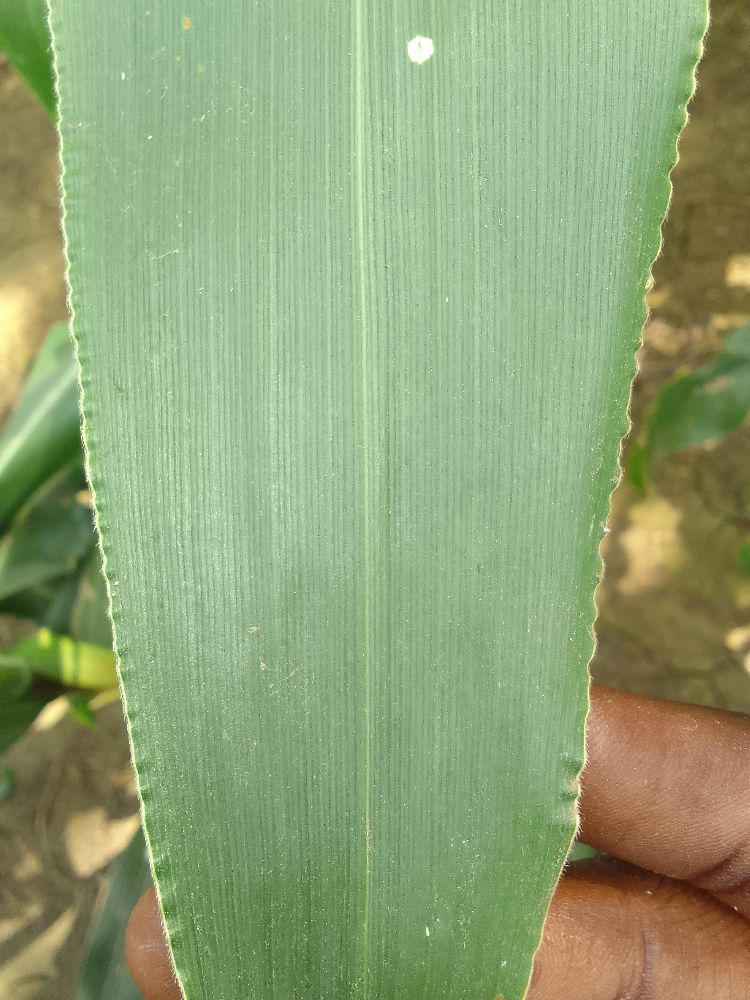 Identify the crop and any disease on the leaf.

maize, healthy
